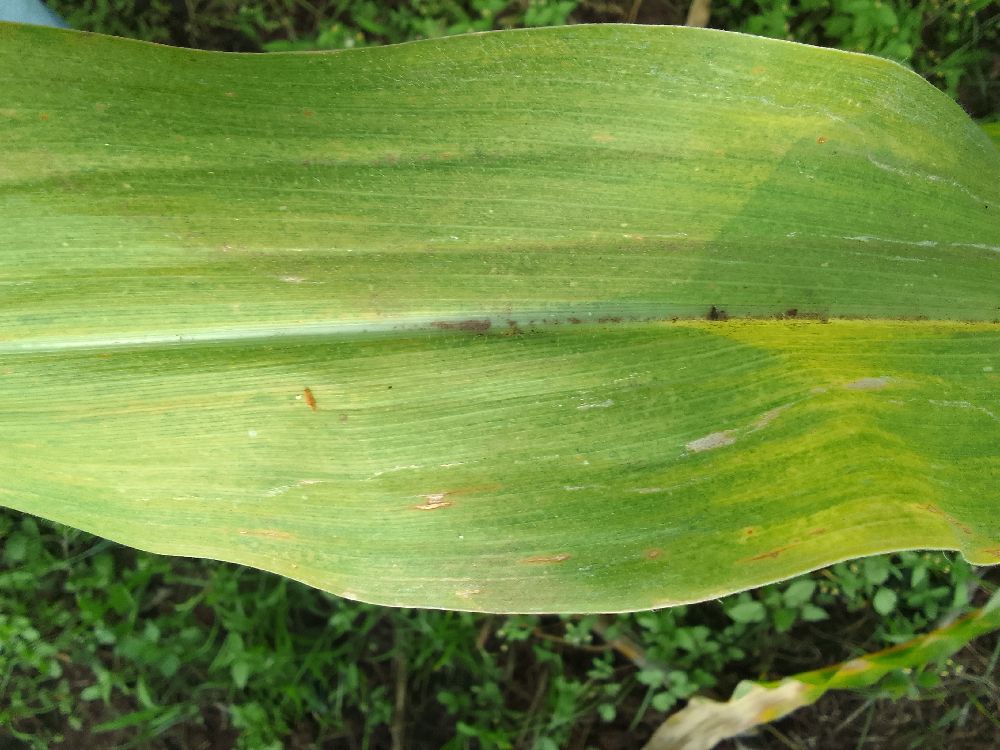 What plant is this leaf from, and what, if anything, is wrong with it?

maize, maize lethal necrosis
